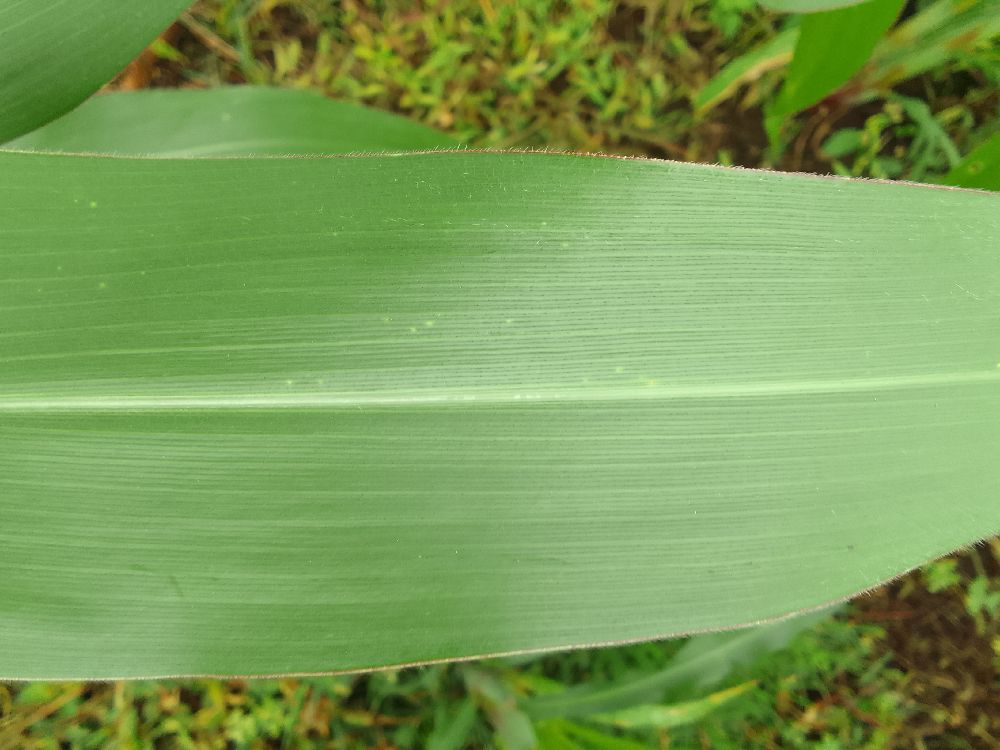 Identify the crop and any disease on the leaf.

maize, healthy
